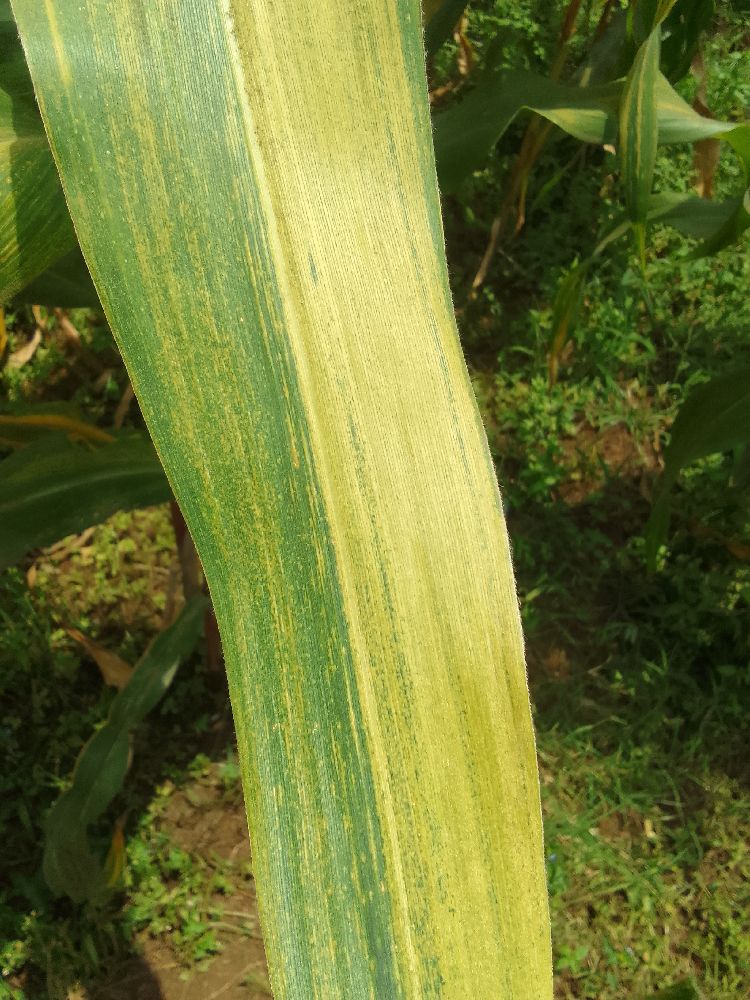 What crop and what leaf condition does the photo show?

maize, maize lethal necrosis
